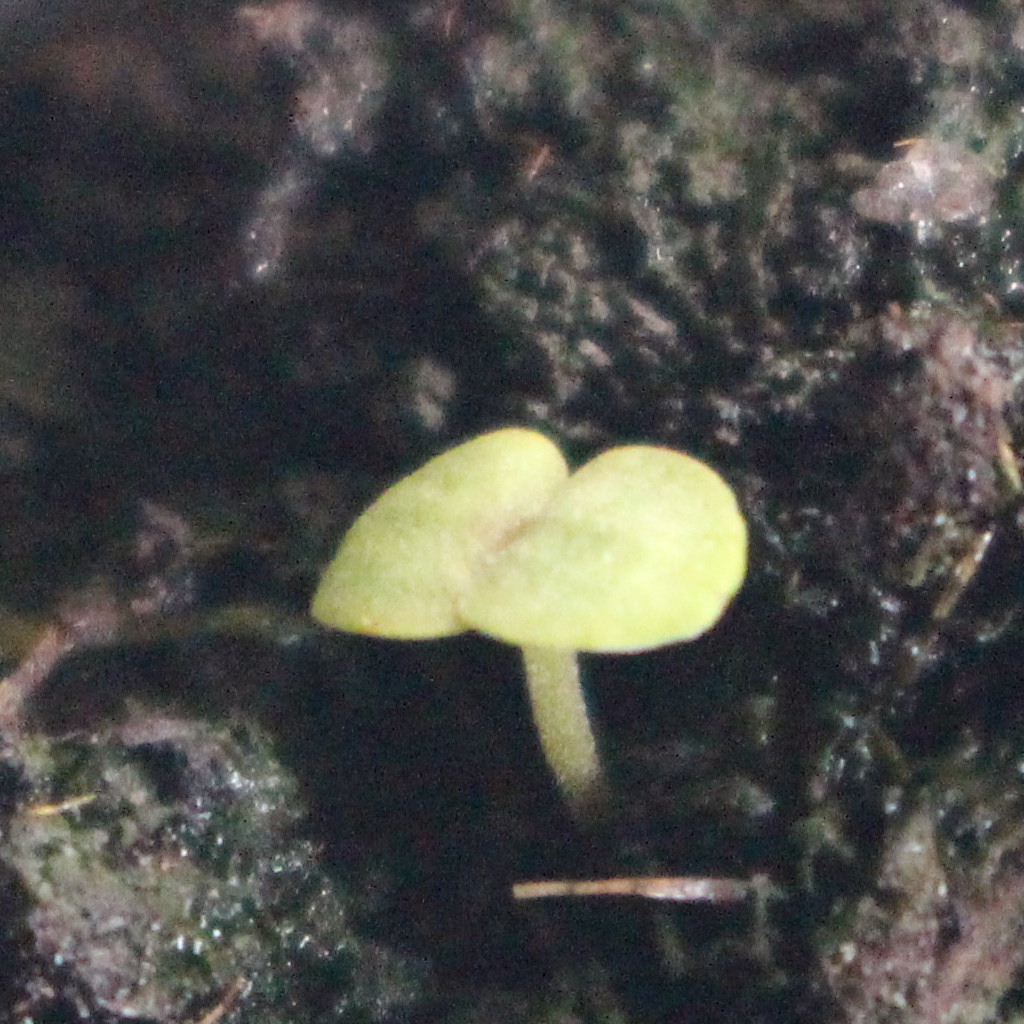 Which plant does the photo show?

Veronica persica
